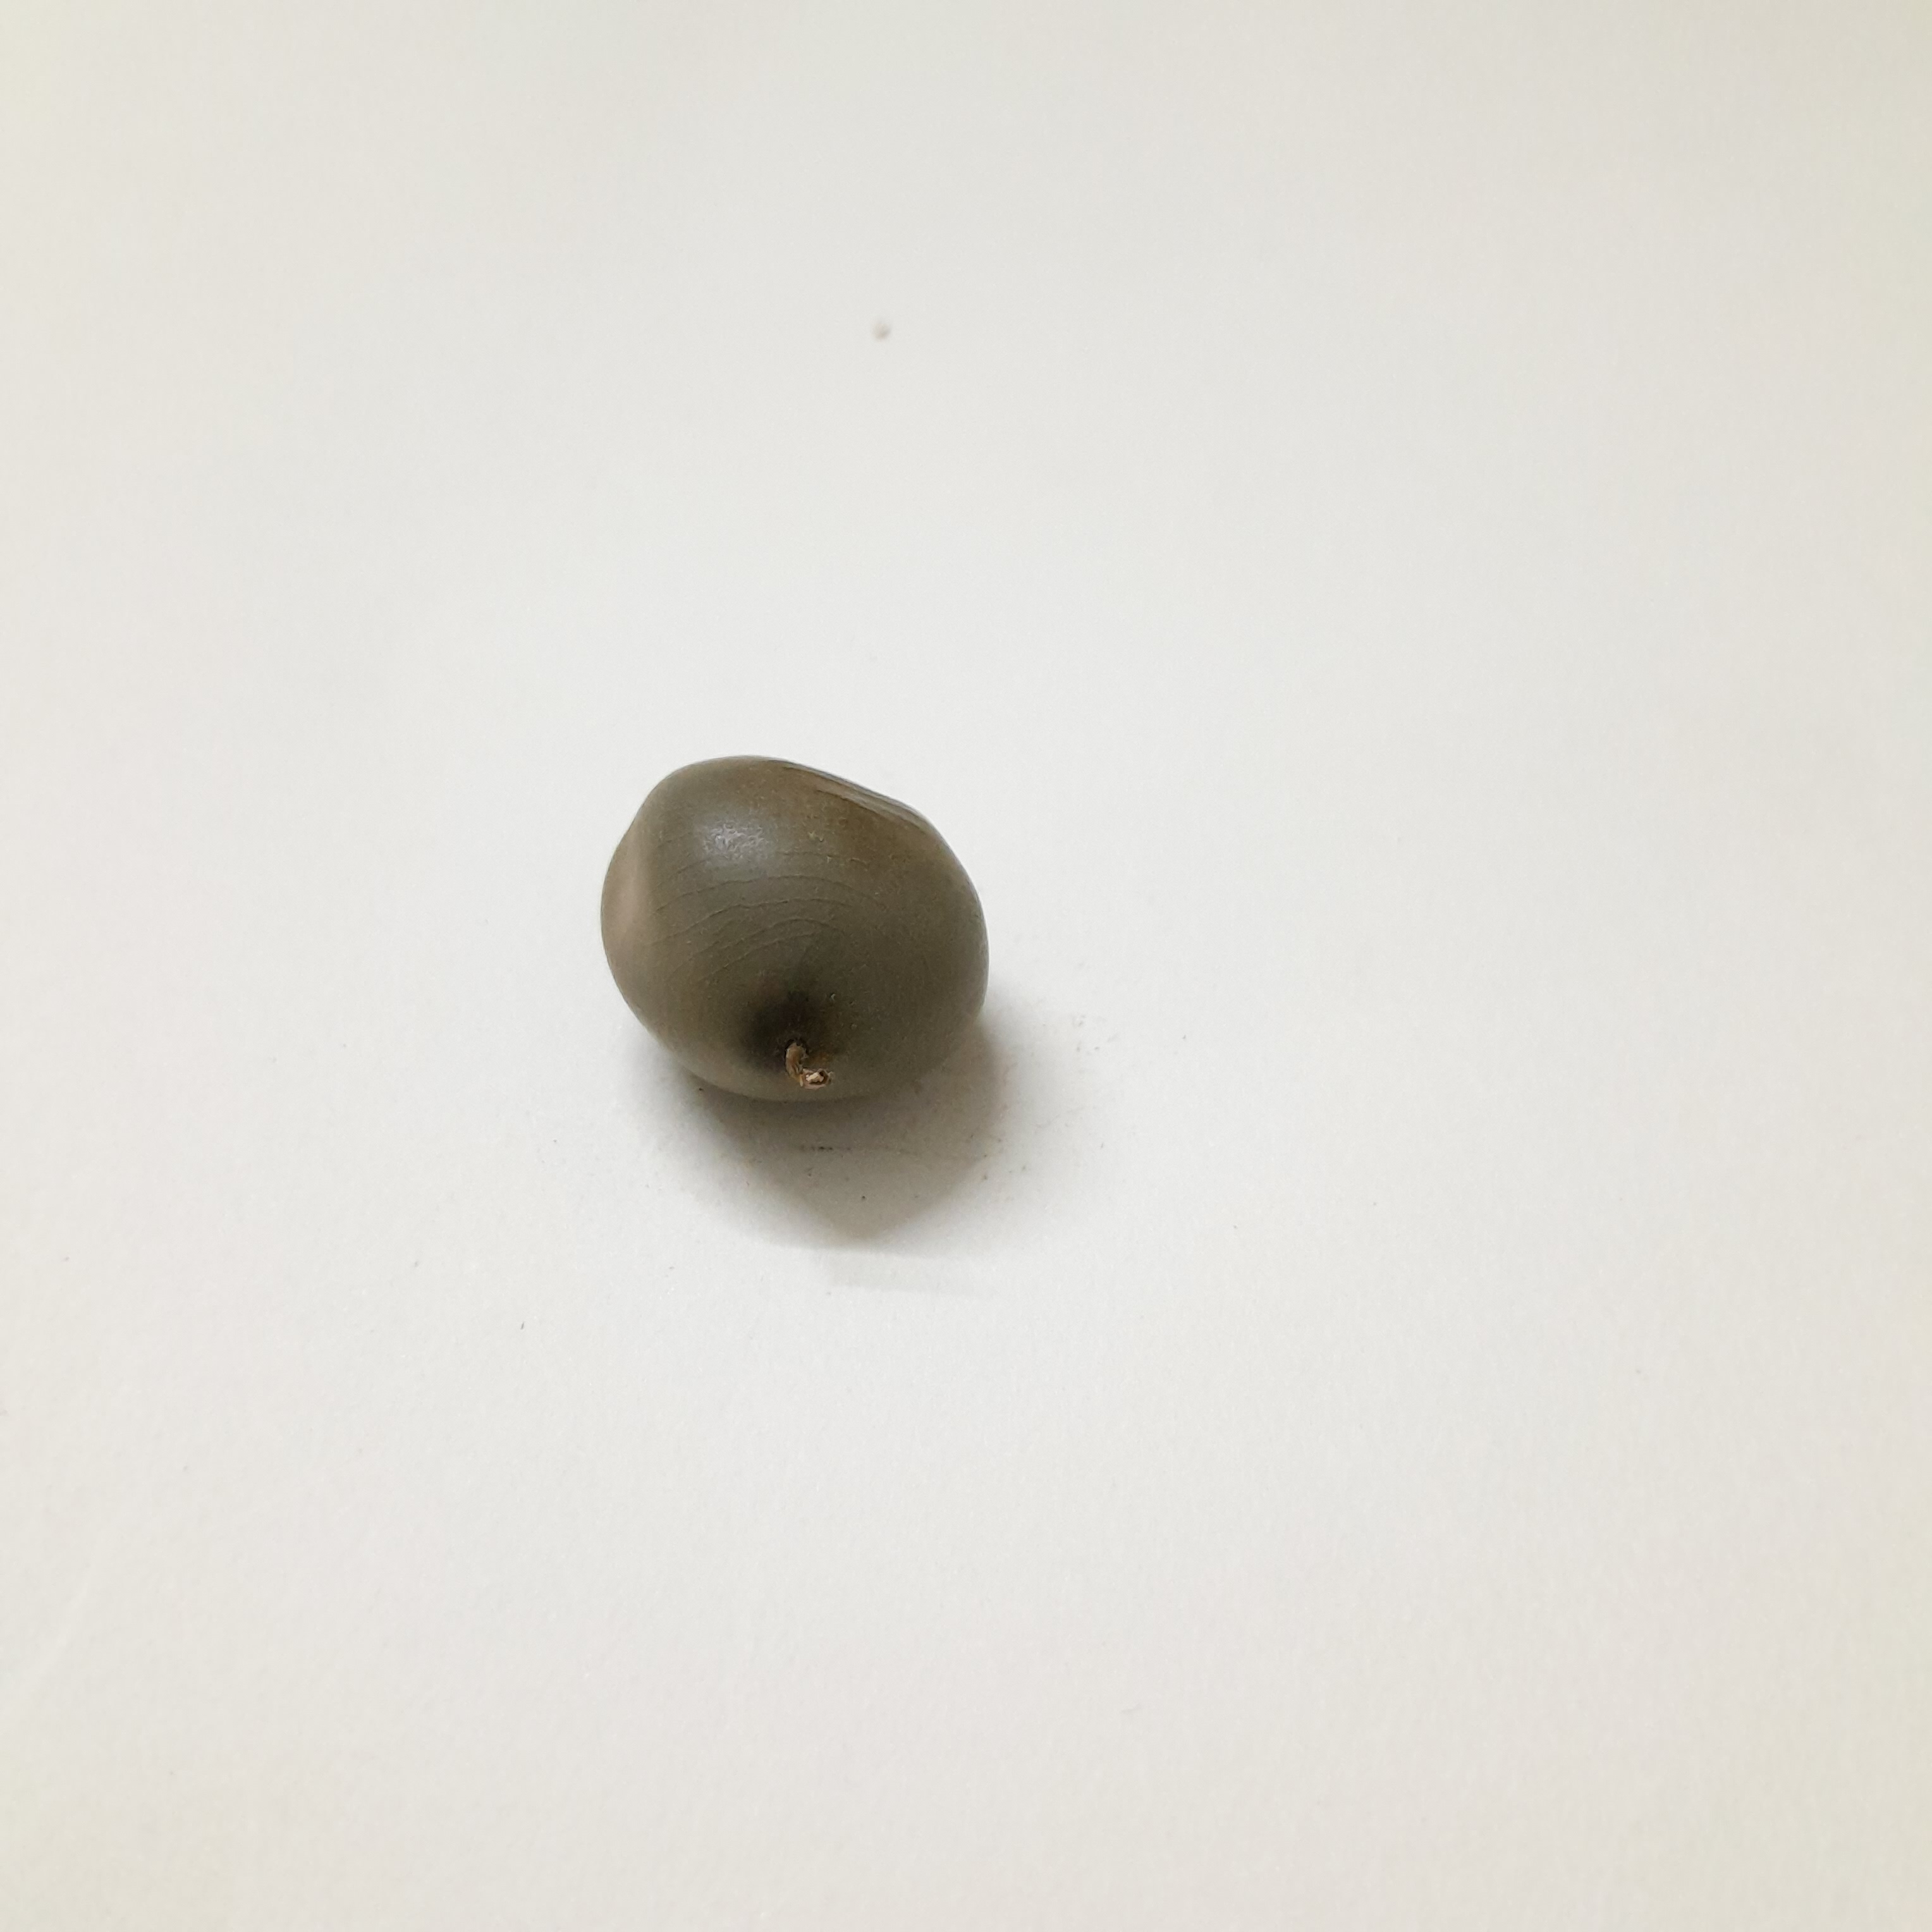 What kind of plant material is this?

sagargota
